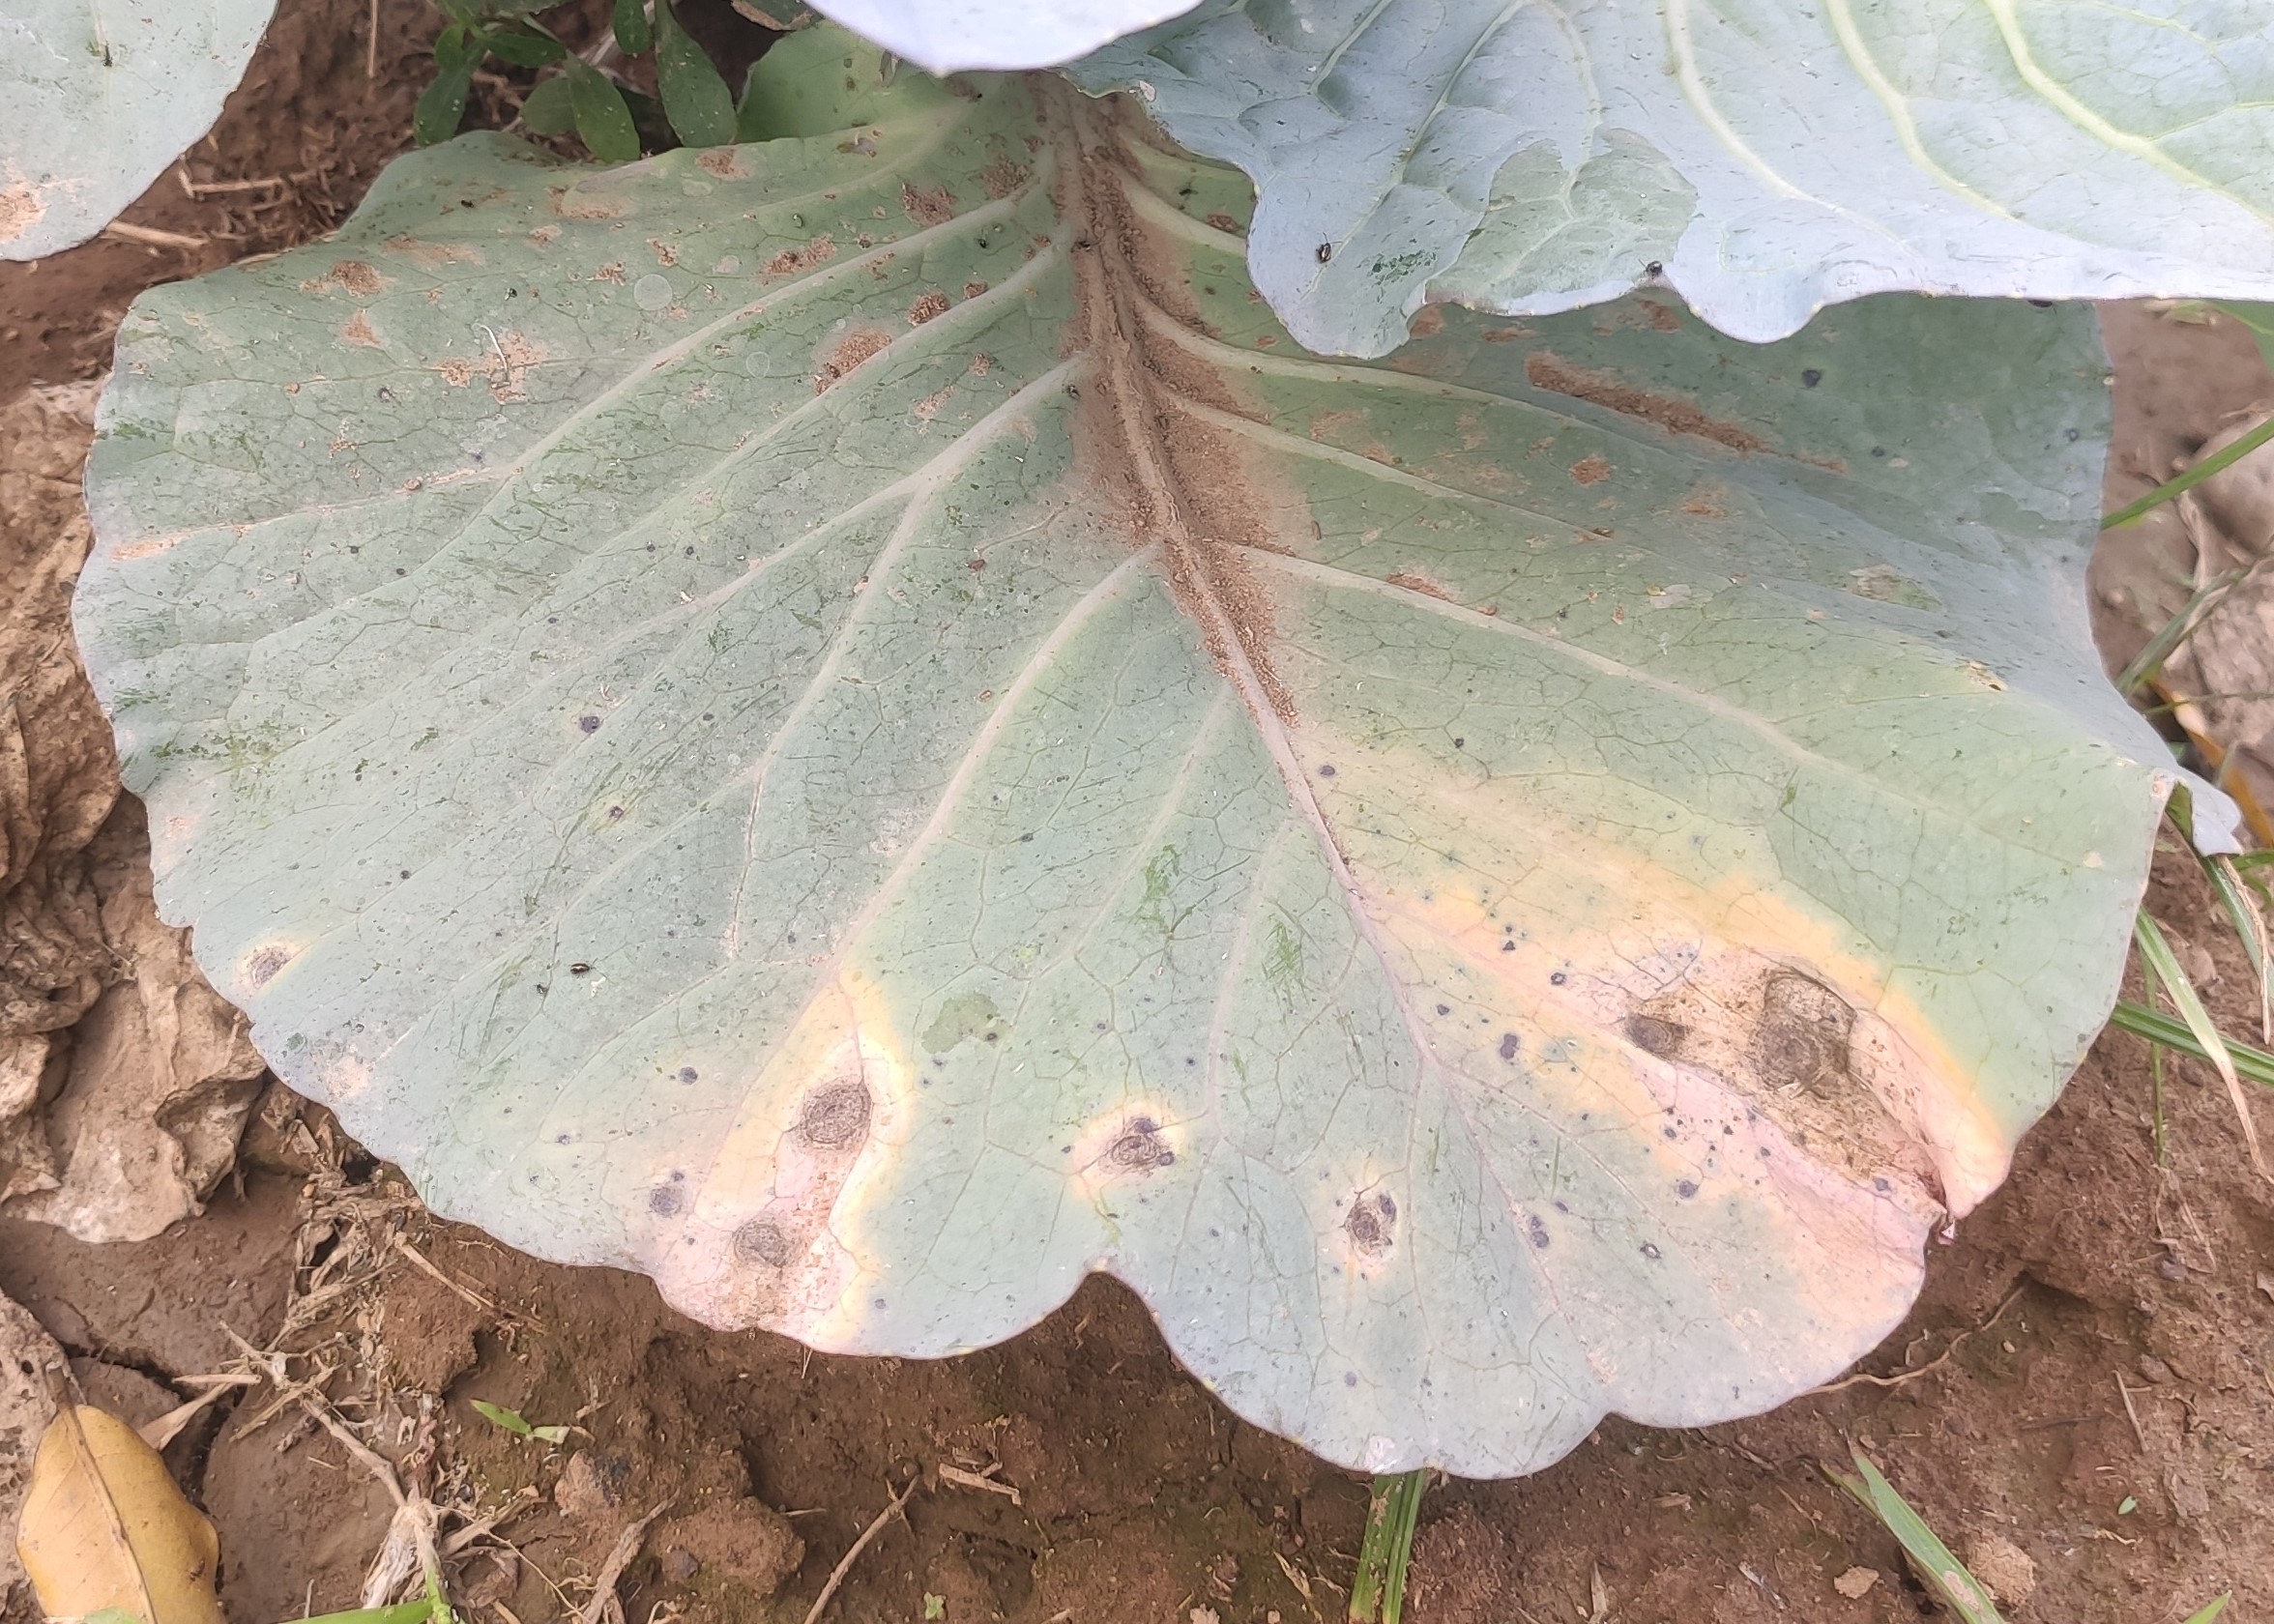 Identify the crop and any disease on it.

cabbage, alternaria
